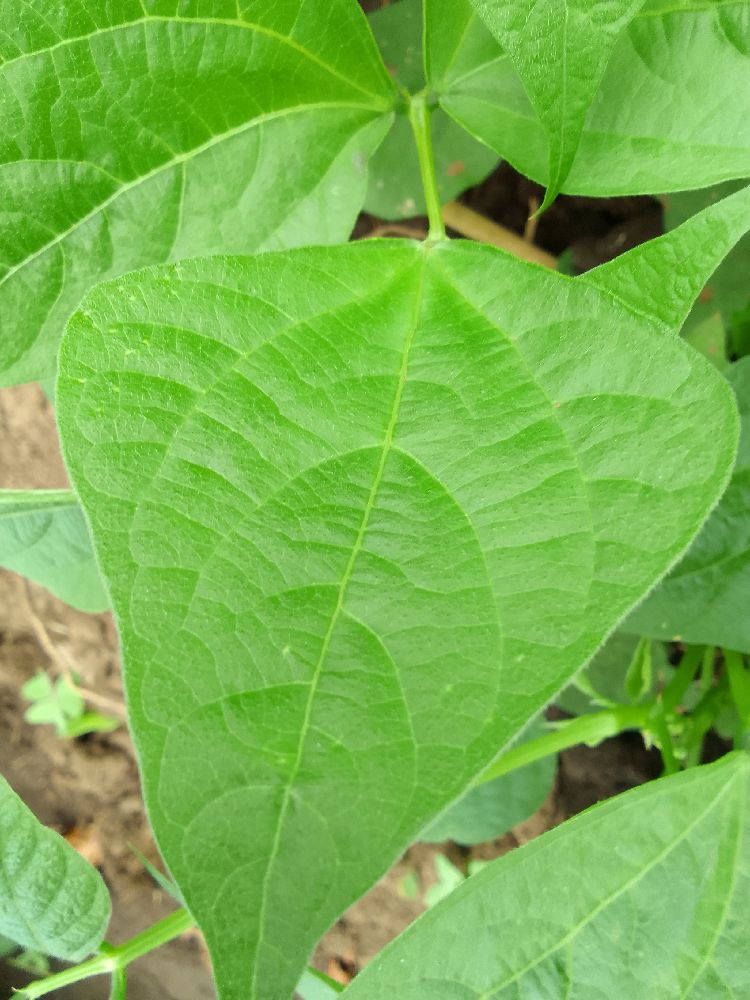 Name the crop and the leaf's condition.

common bean, healthy
